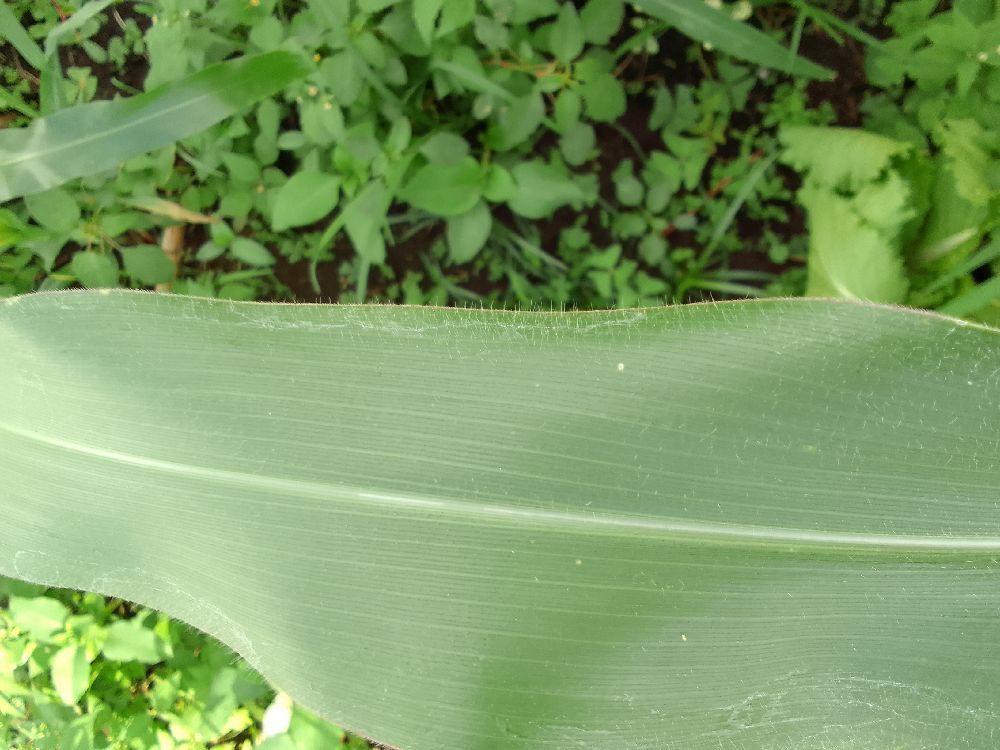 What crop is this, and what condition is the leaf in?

maize, healthy
